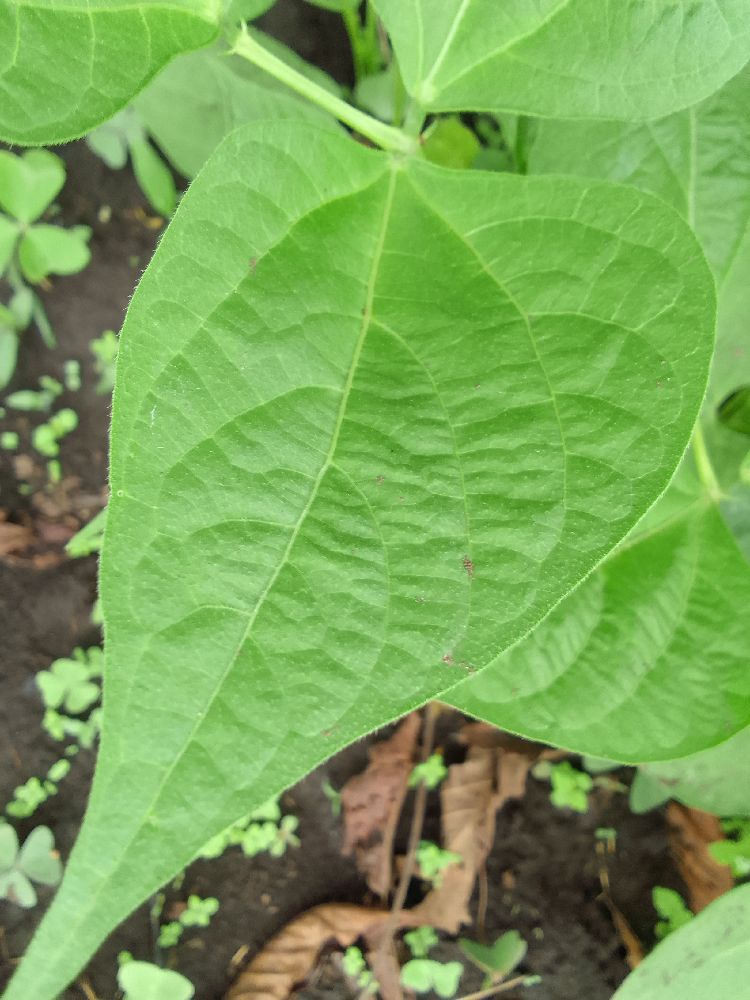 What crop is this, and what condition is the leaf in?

common bean, healthy
